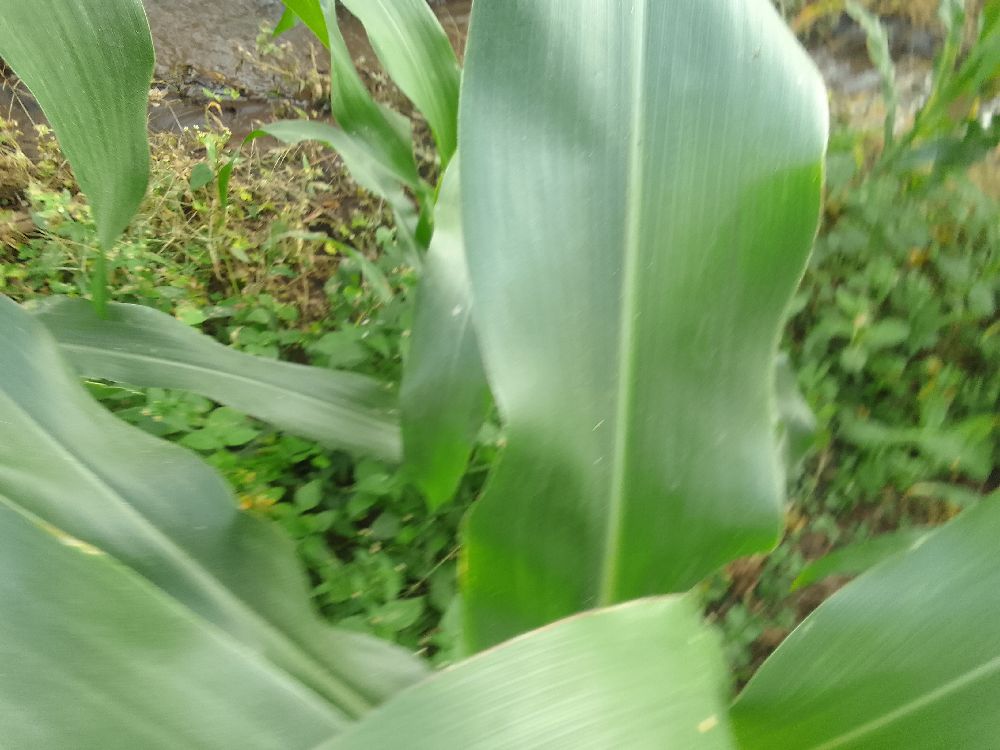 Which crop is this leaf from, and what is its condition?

maize, healthy
